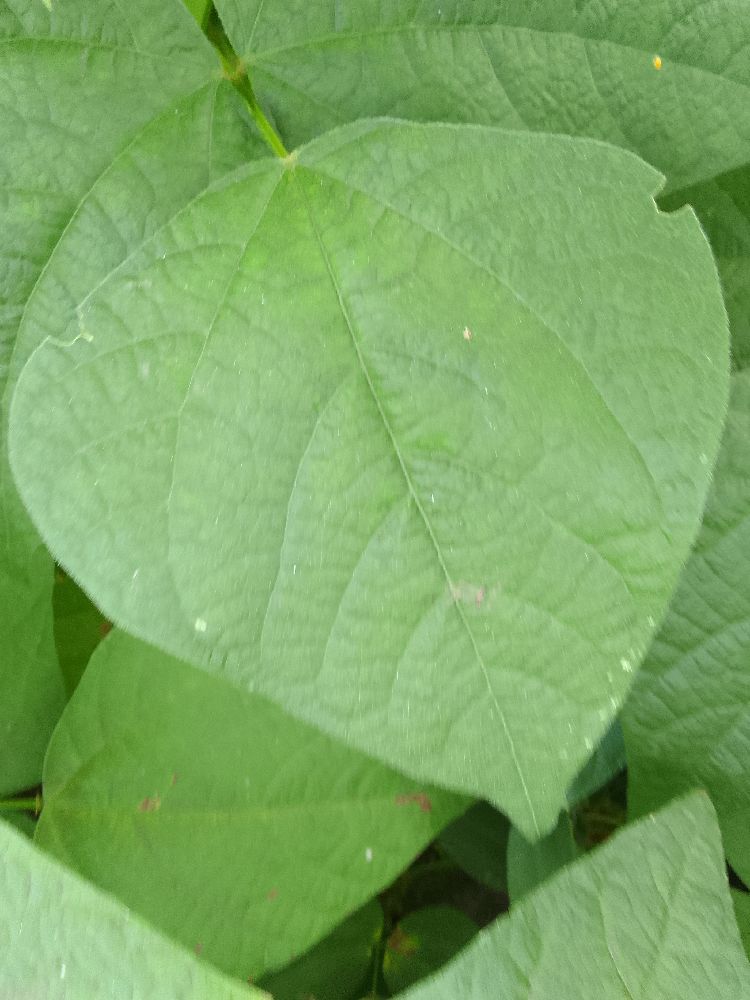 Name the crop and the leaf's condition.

common bean, healthy
